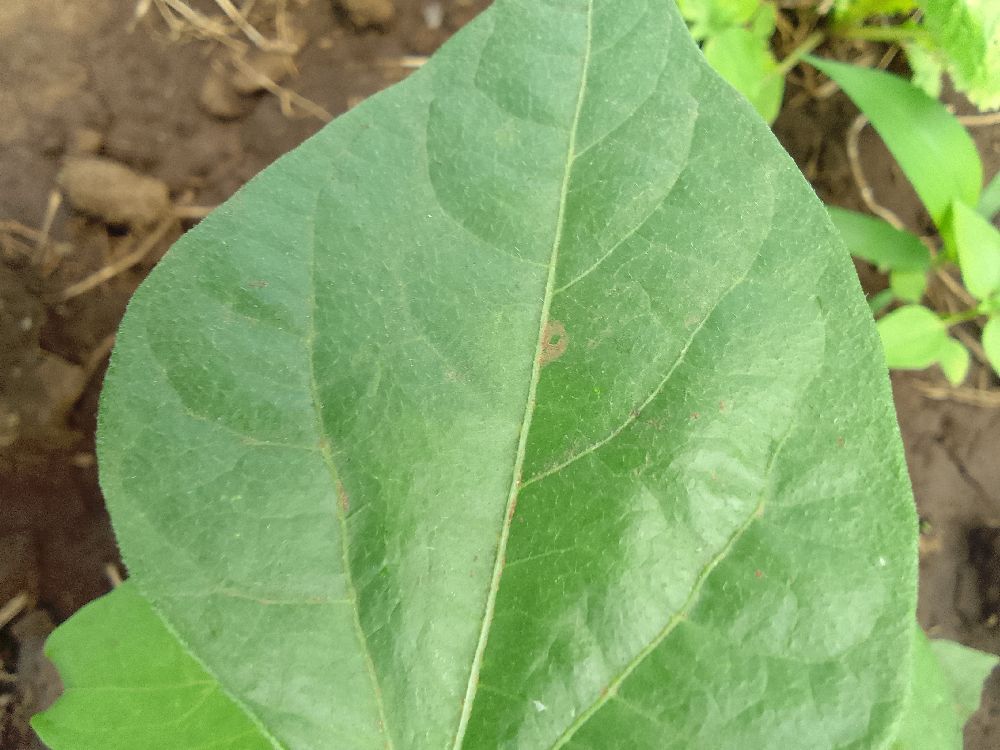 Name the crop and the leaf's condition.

common bean, healthy
